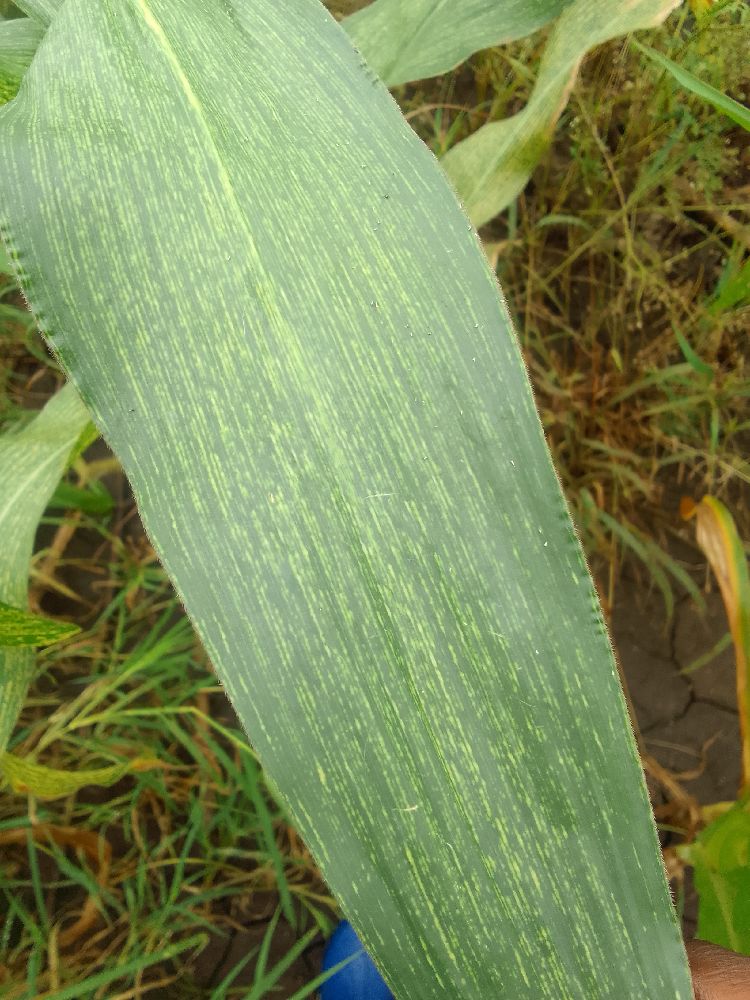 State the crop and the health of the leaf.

maize, maize streak virus
